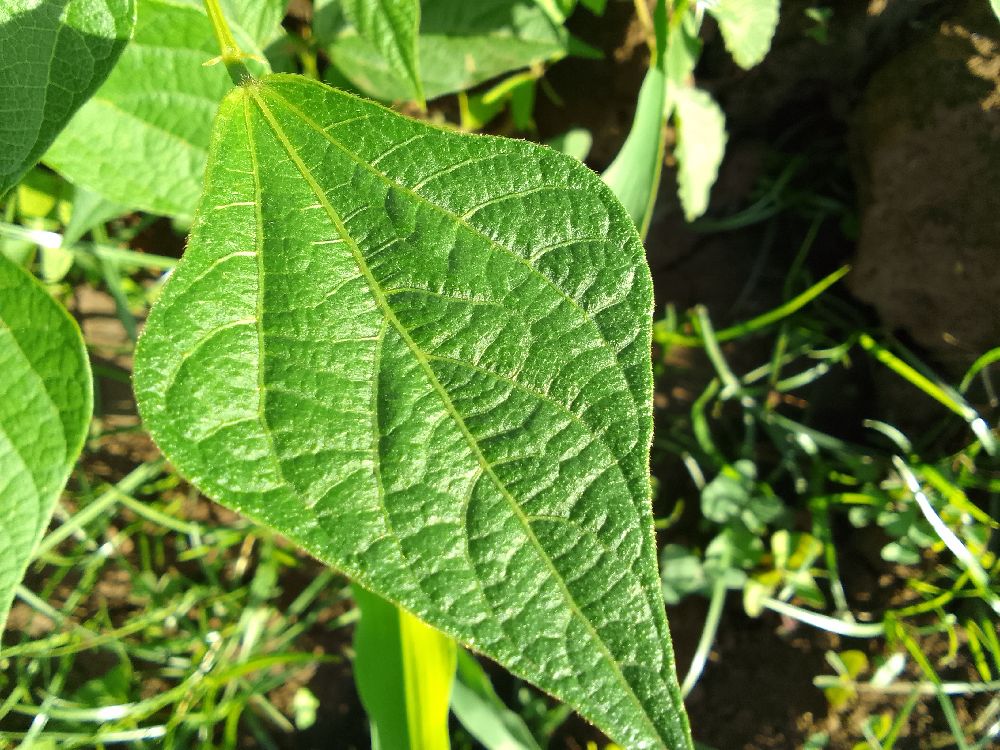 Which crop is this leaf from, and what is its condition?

common bean, healthy
